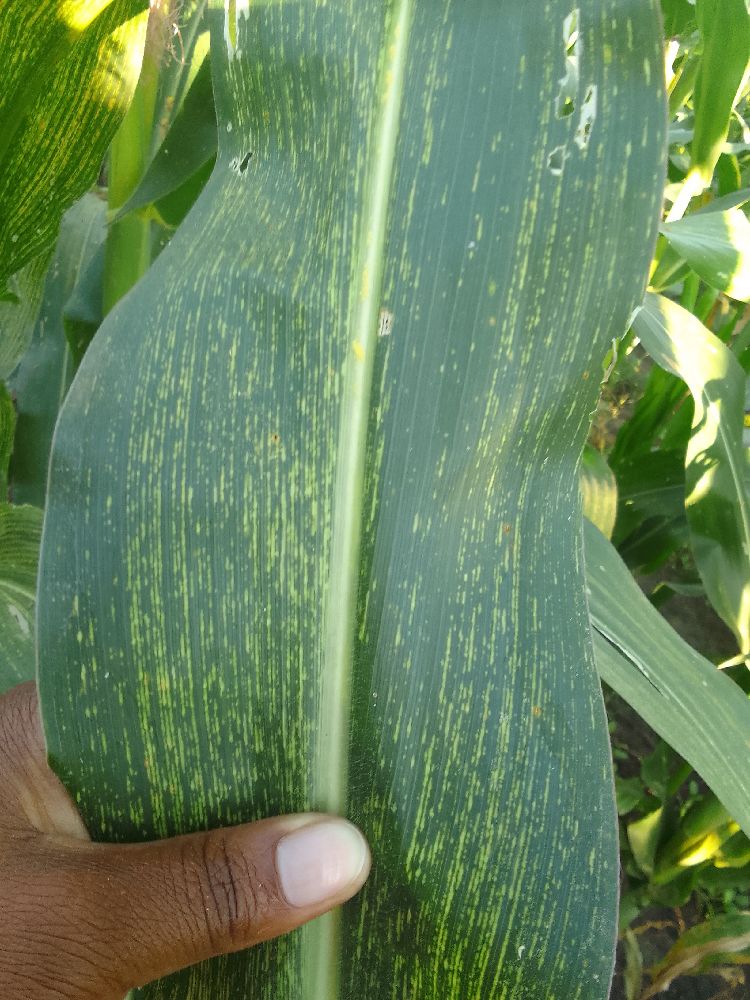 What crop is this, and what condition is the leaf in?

maize, maize streak virus
